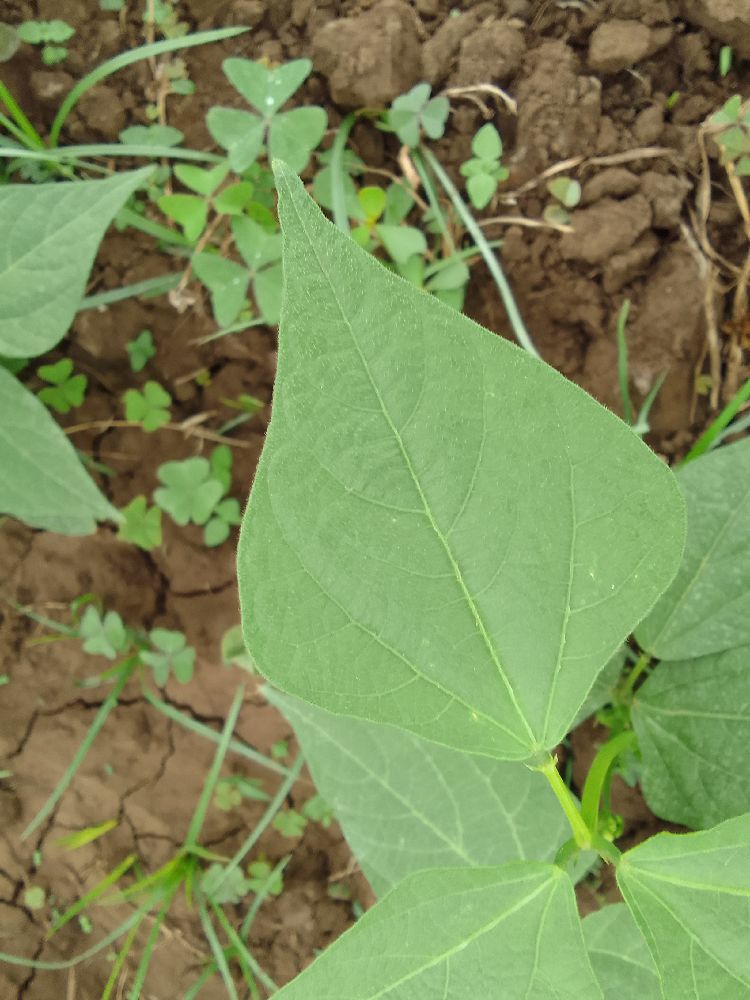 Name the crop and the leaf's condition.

common bean, healthy
